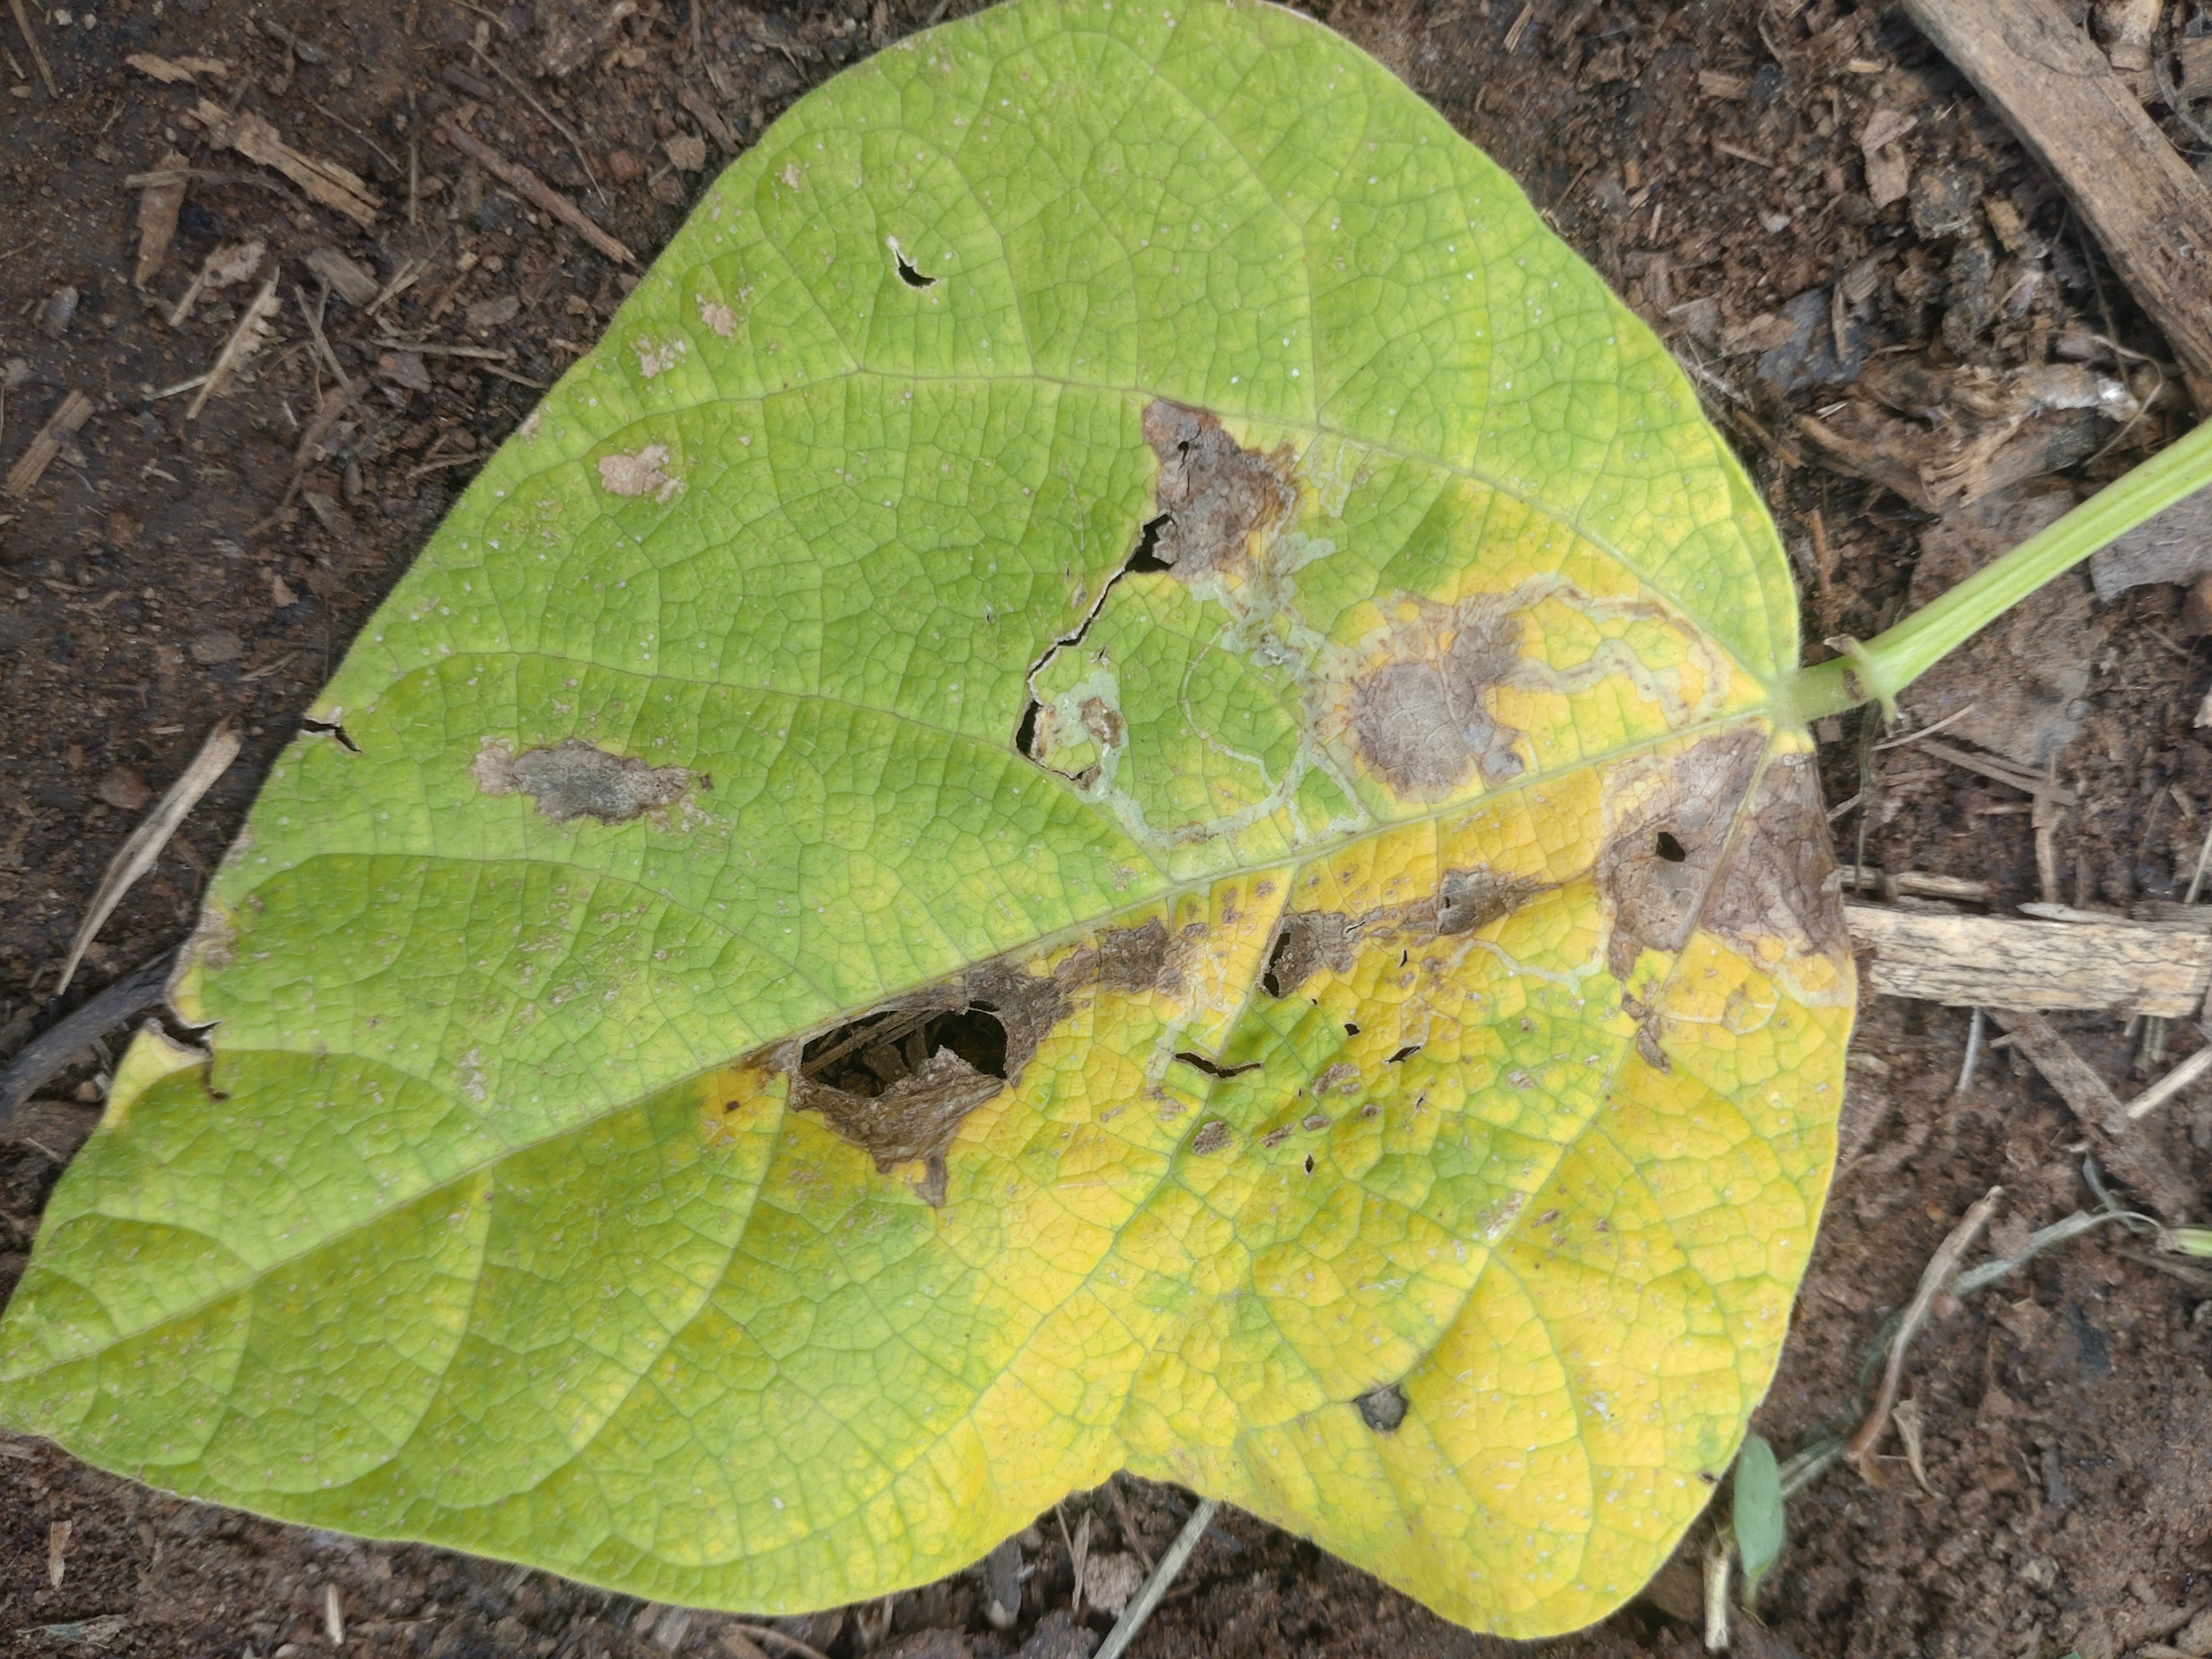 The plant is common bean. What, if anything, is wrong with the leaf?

anthracnose
